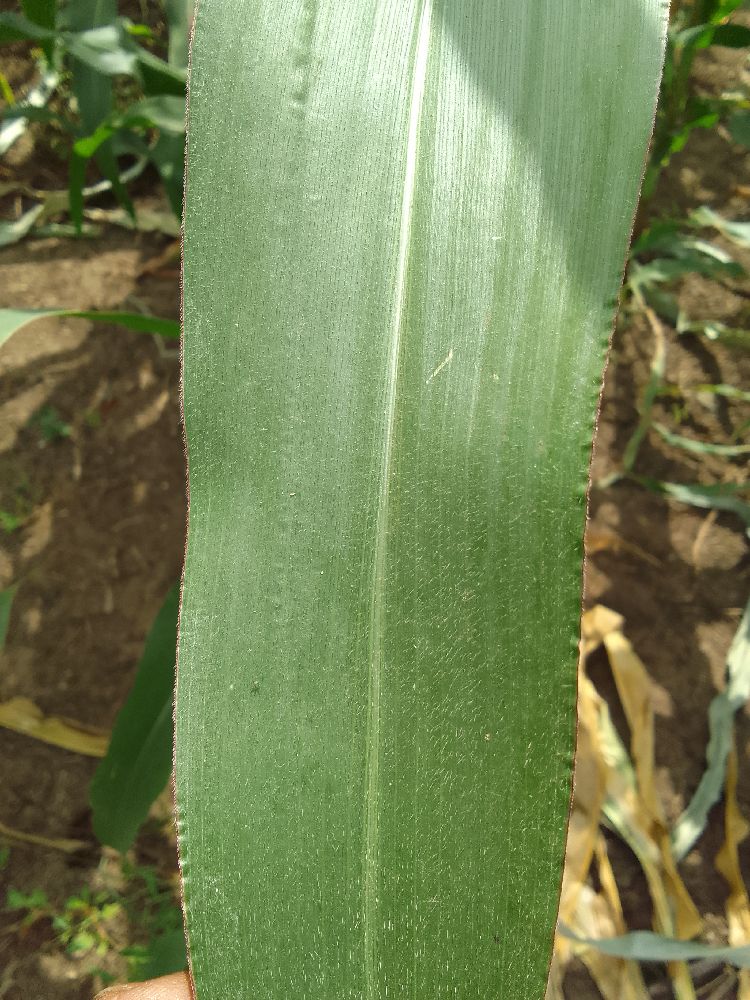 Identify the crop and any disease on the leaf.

maize, healthy
